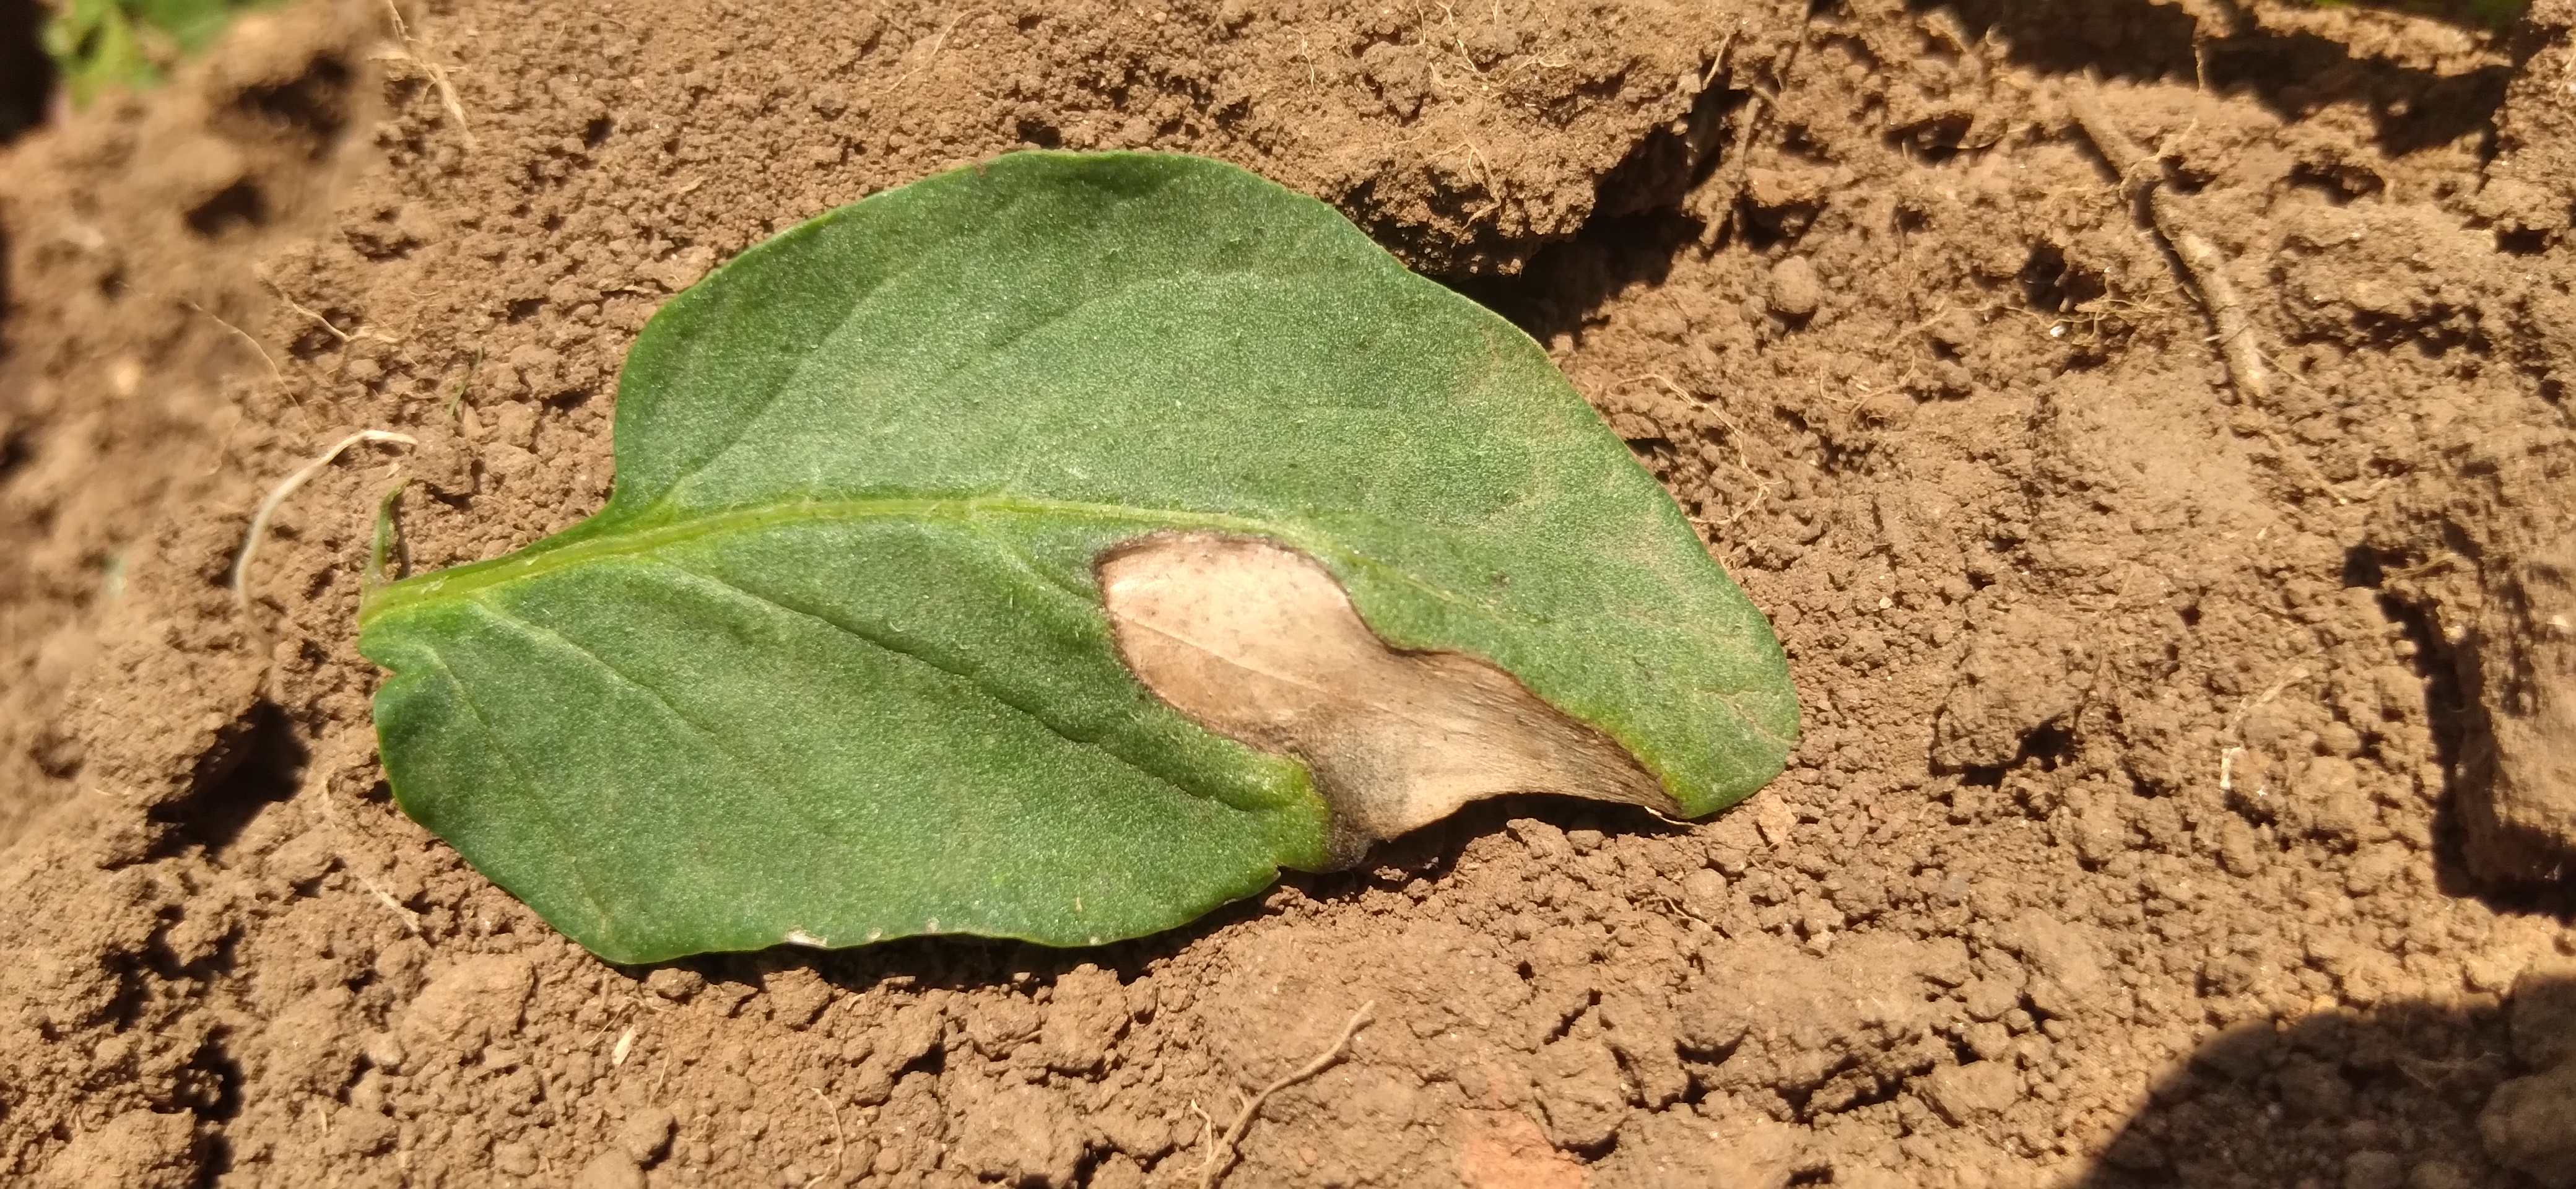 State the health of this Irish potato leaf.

early blight
